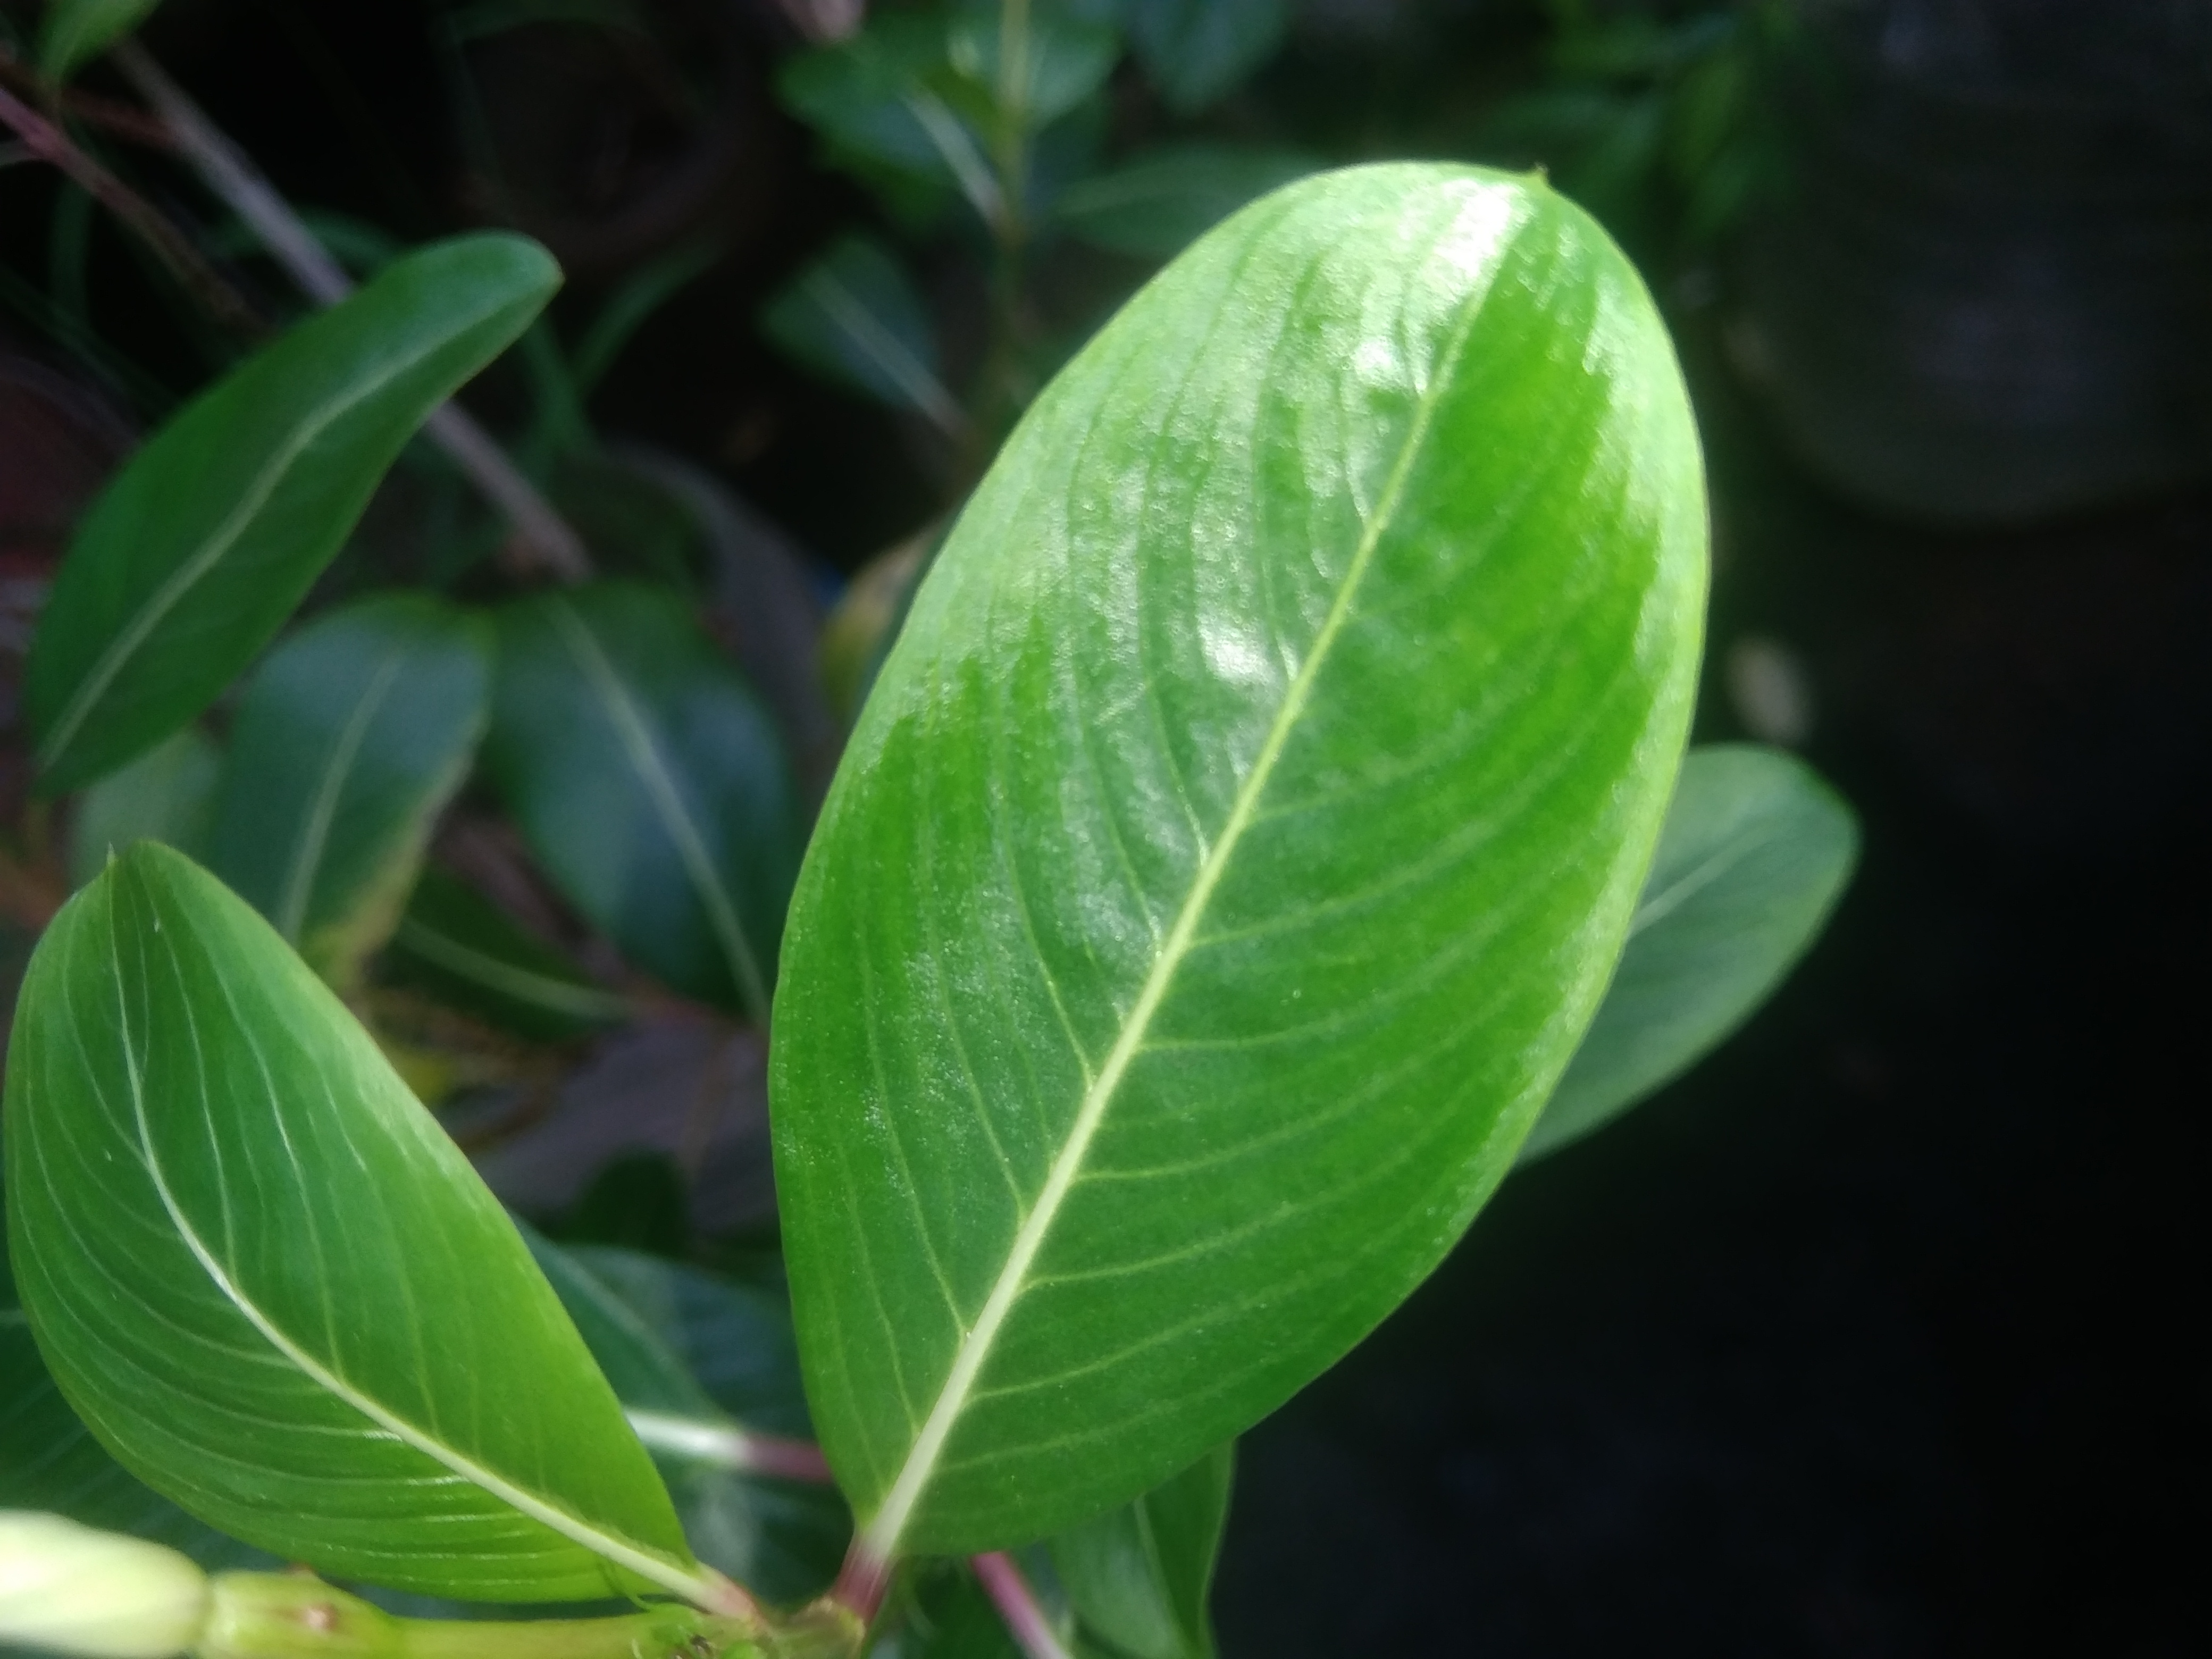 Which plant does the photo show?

rose periwinkle
